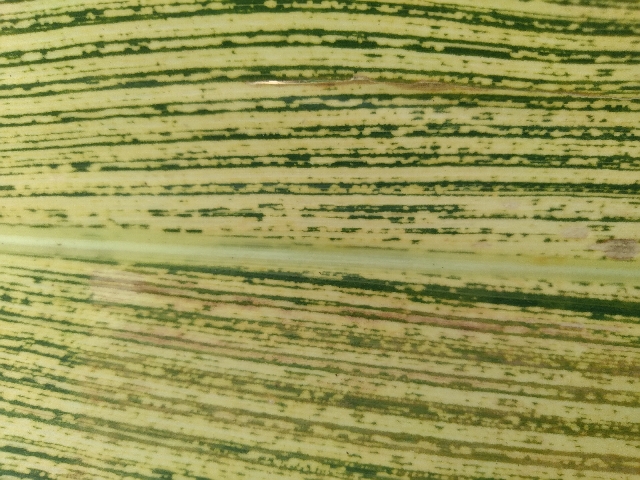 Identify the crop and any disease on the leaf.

maize, maize streak virus
